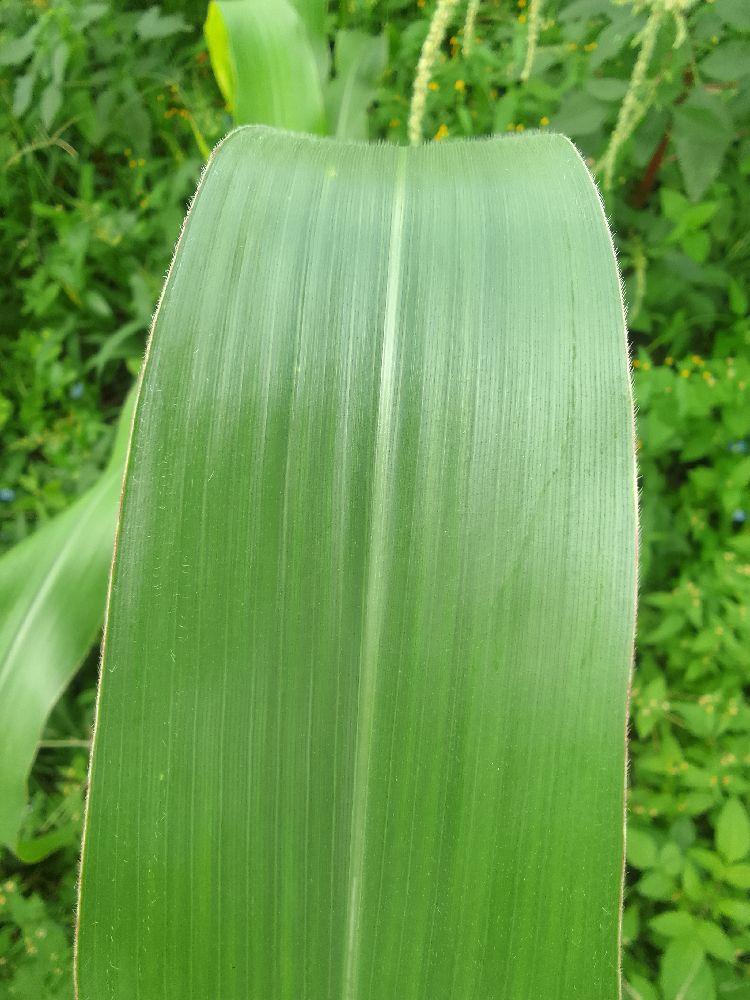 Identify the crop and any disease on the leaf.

maize, healthy
